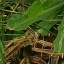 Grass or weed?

structured weed
